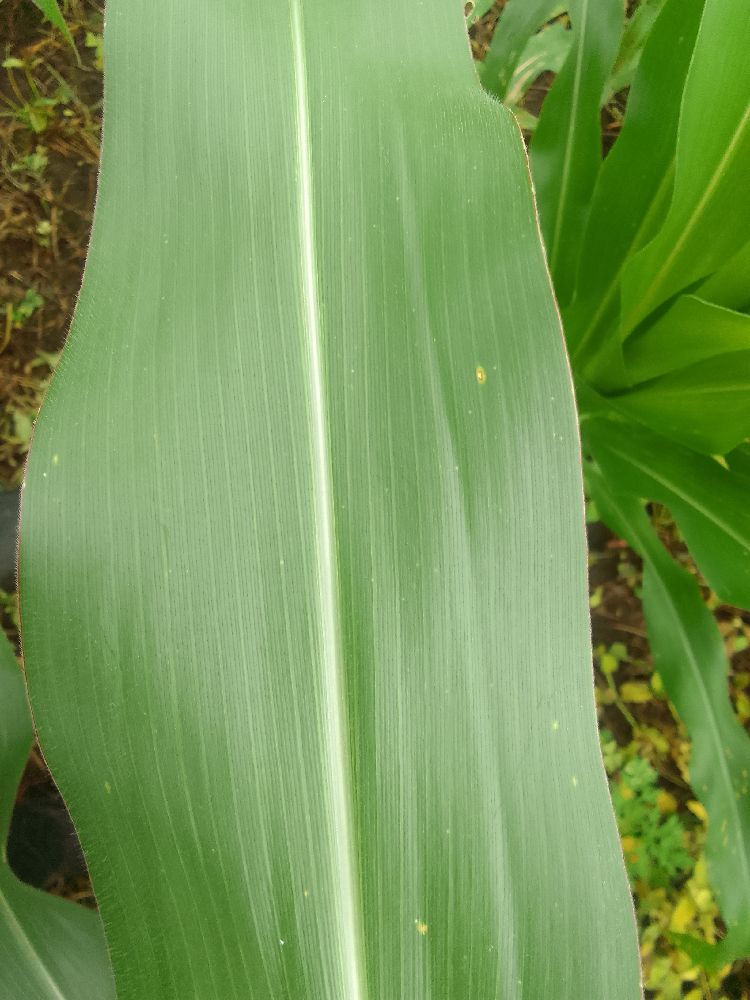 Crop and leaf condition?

maize, healthy
